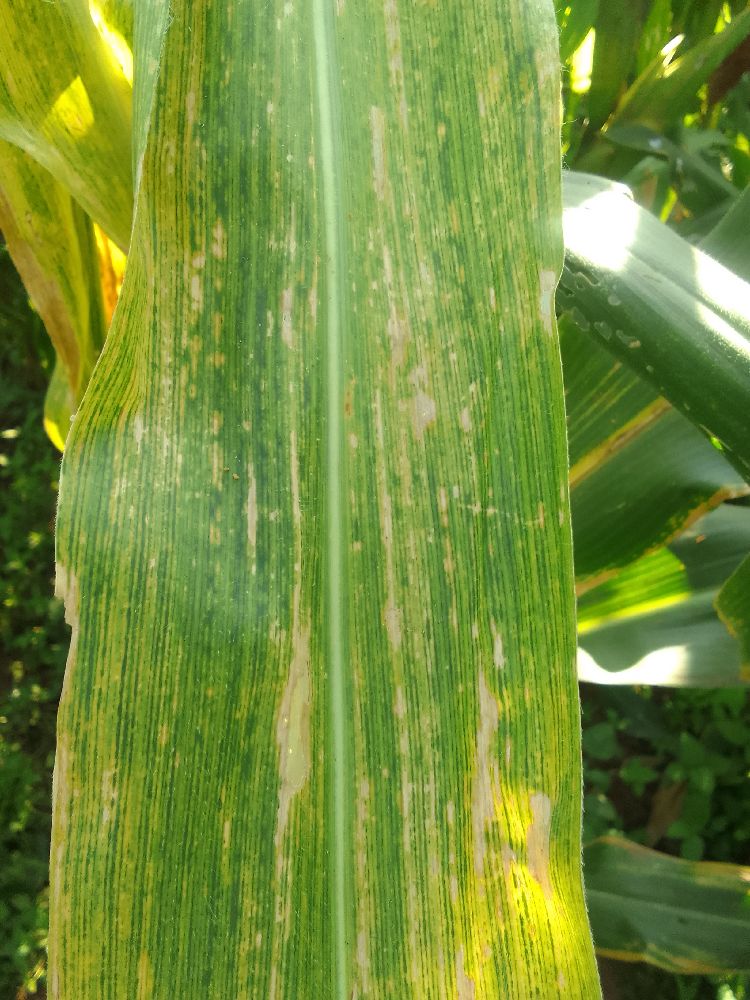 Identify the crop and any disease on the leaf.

maize, maize lethal necrosis
